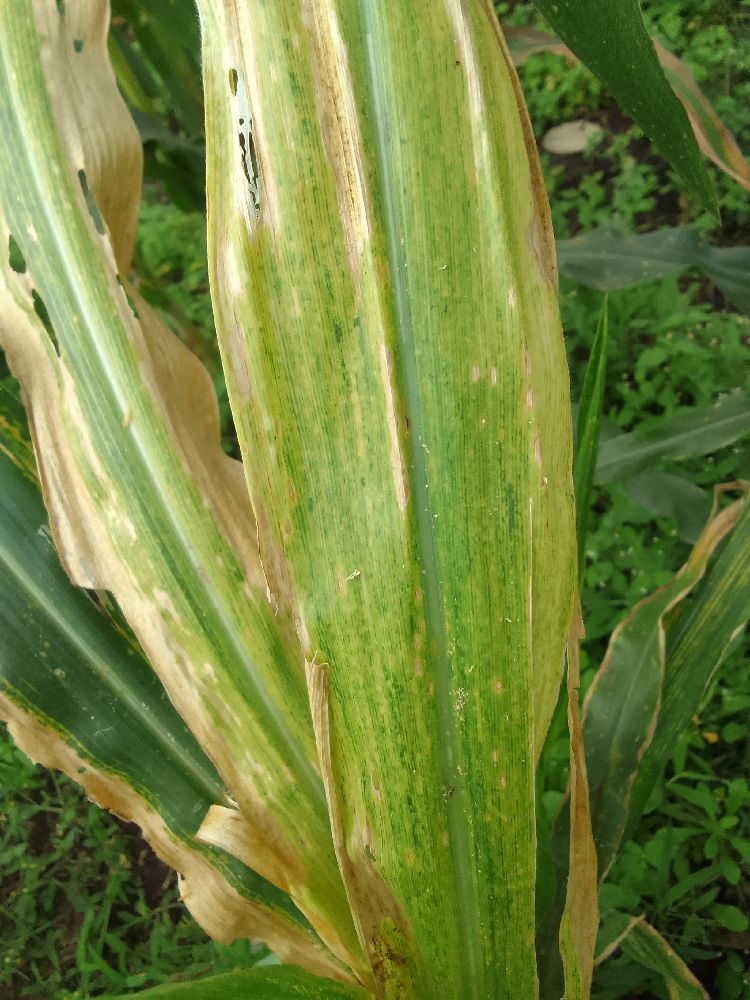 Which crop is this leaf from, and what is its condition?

maize, maize lethal necrosis
